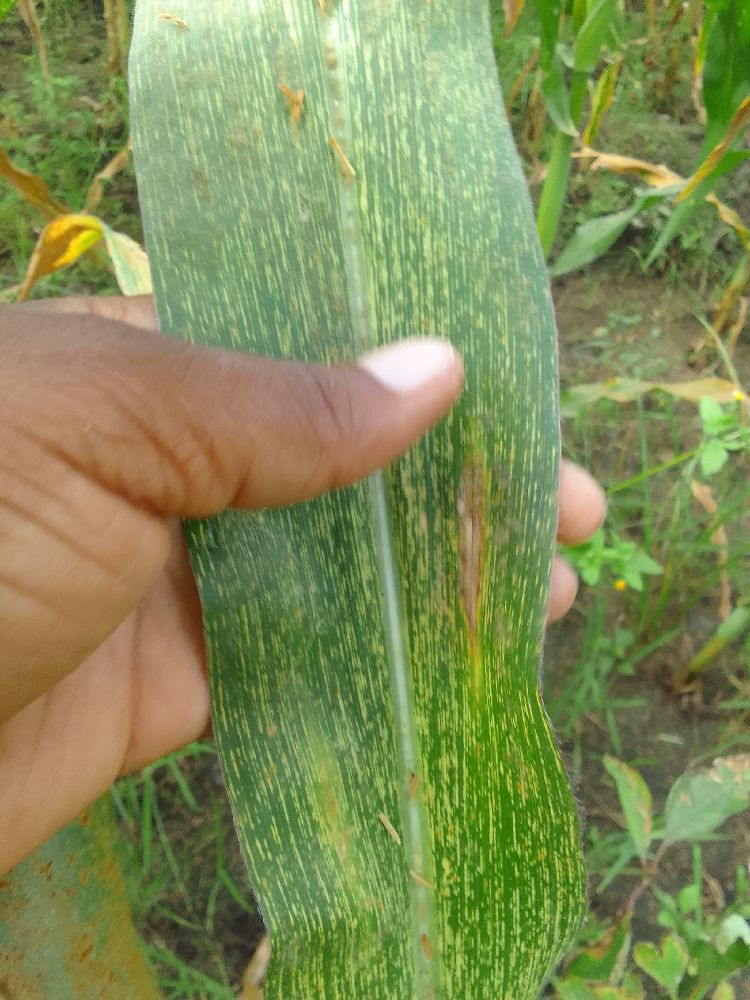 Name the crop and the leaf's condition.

maize, maize streak virus
